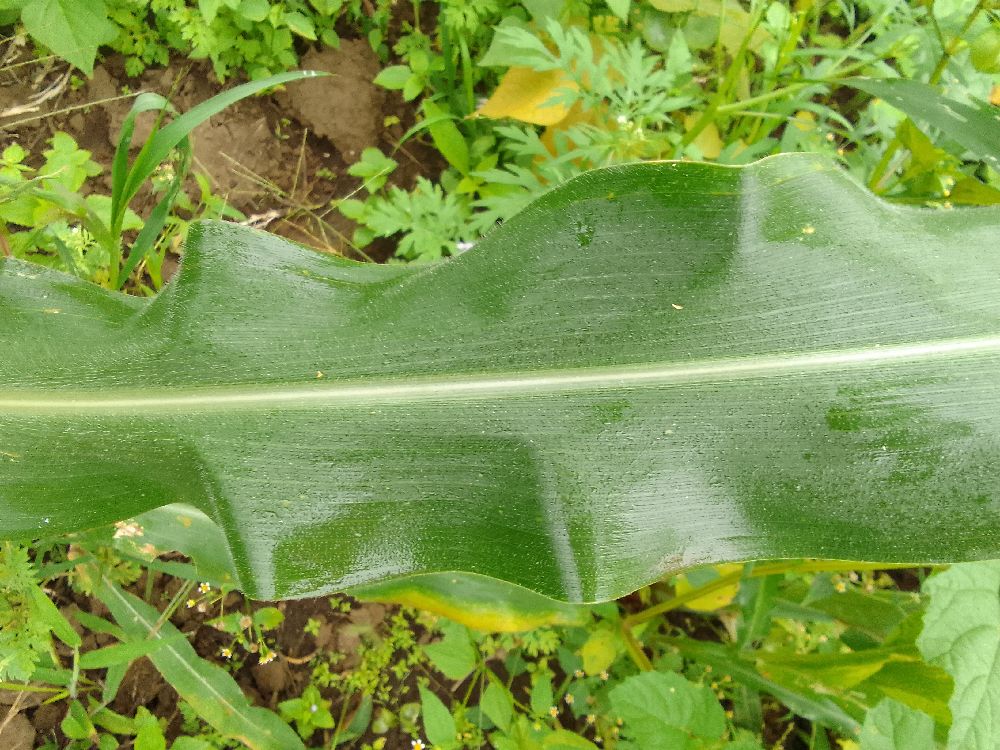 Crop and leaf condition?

maize, healthy
